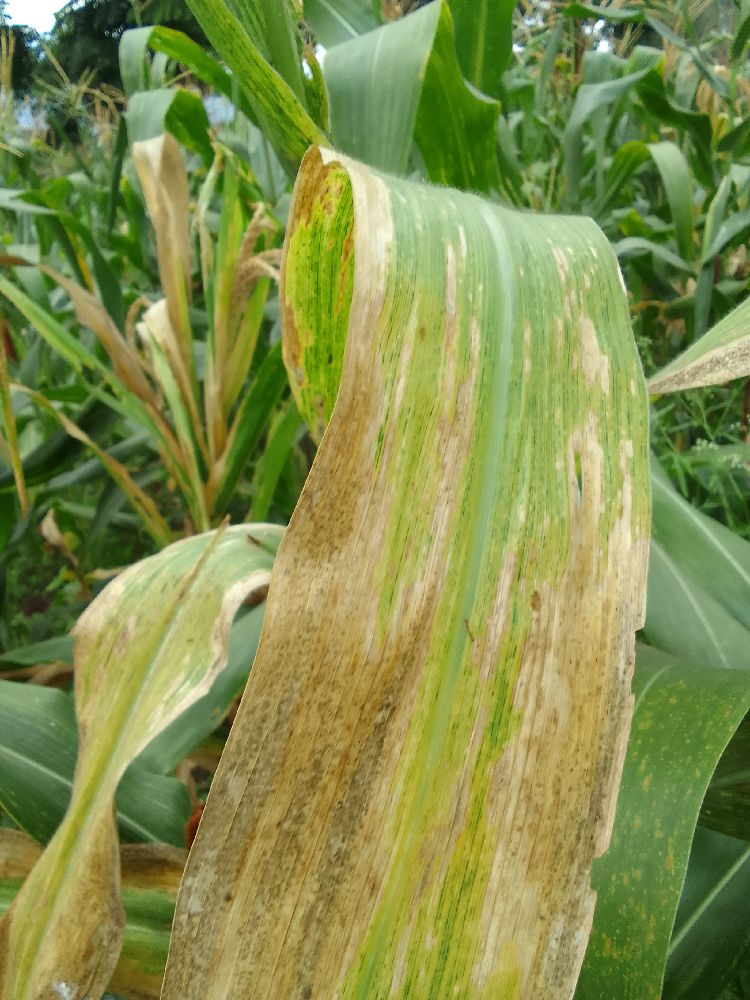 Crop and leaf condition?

maize, maize lethal necrosis
